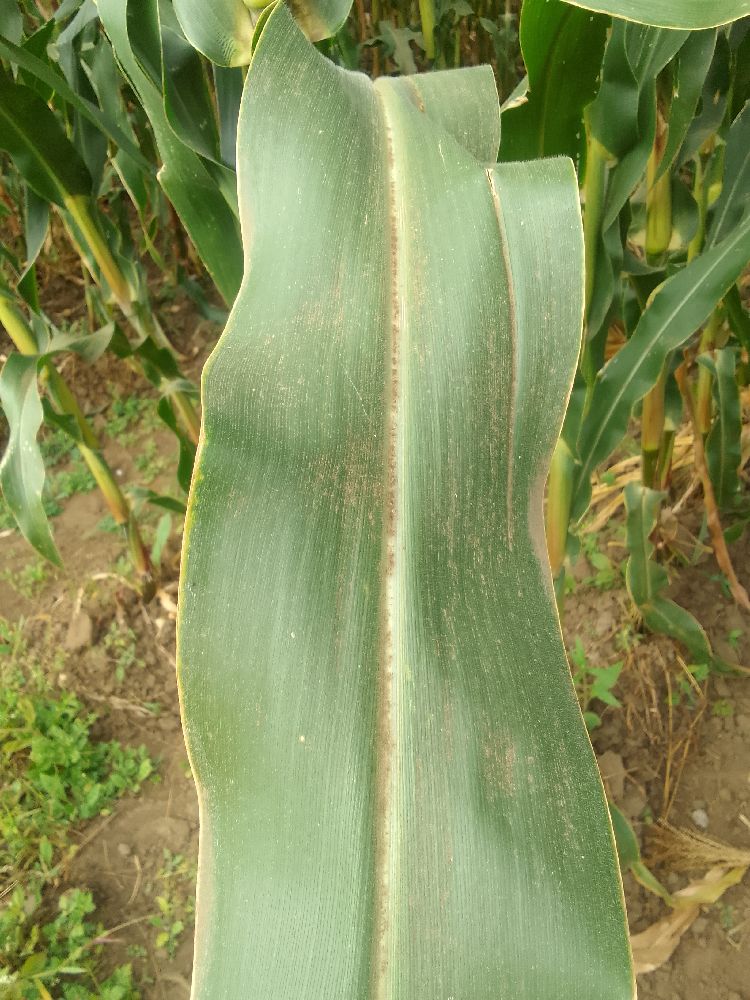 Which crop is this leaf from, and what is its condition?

maize, healthy
